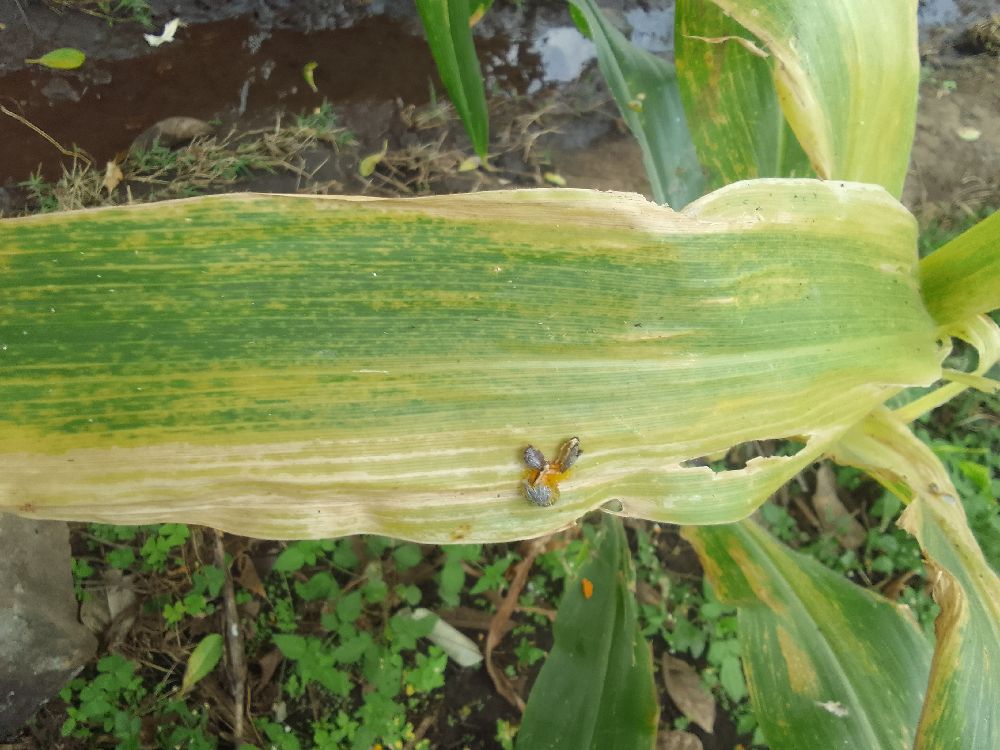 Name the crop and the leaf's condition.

maize, maize lethal necrosis
